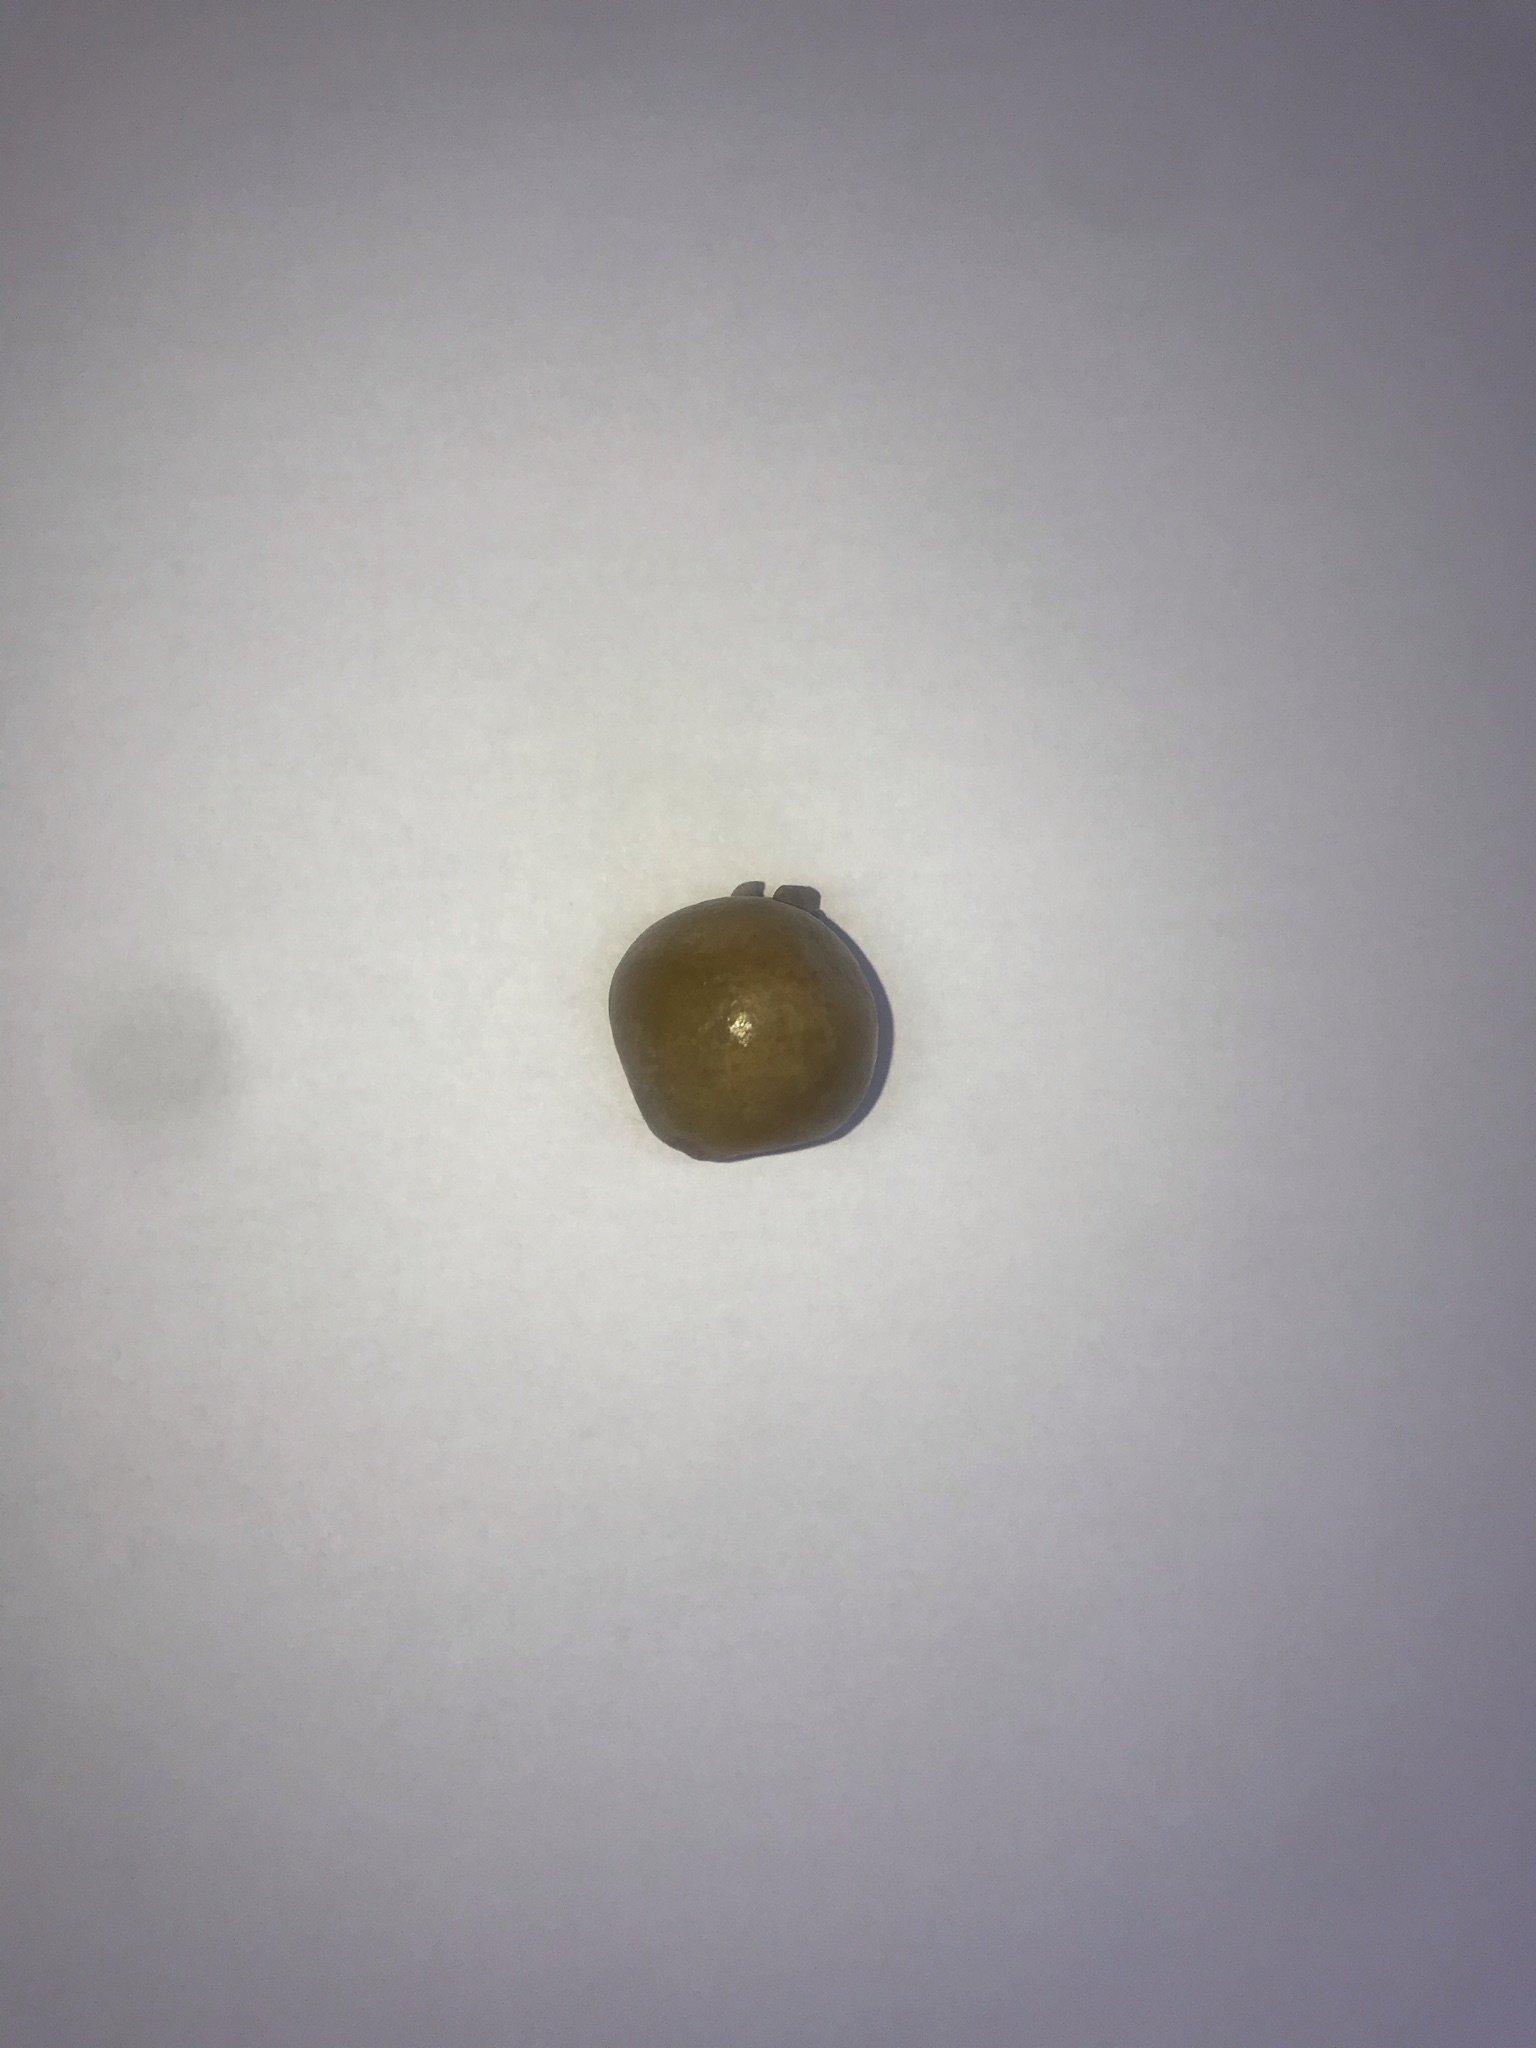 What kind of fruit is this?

gabiroba
